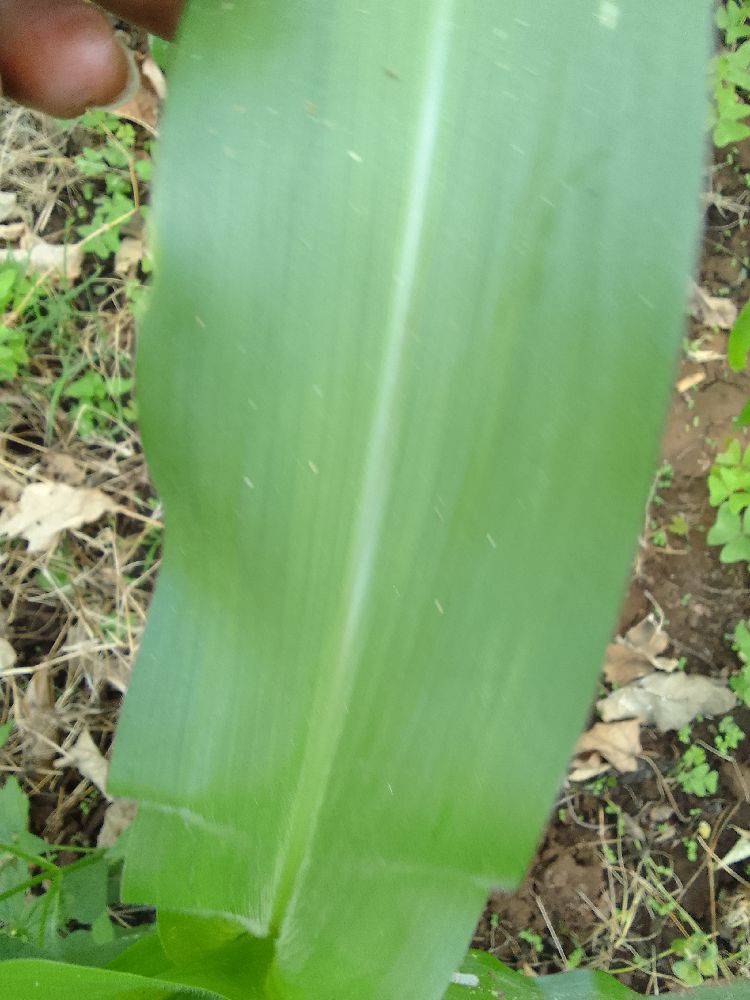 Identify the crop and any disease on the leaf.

maize, healthy
